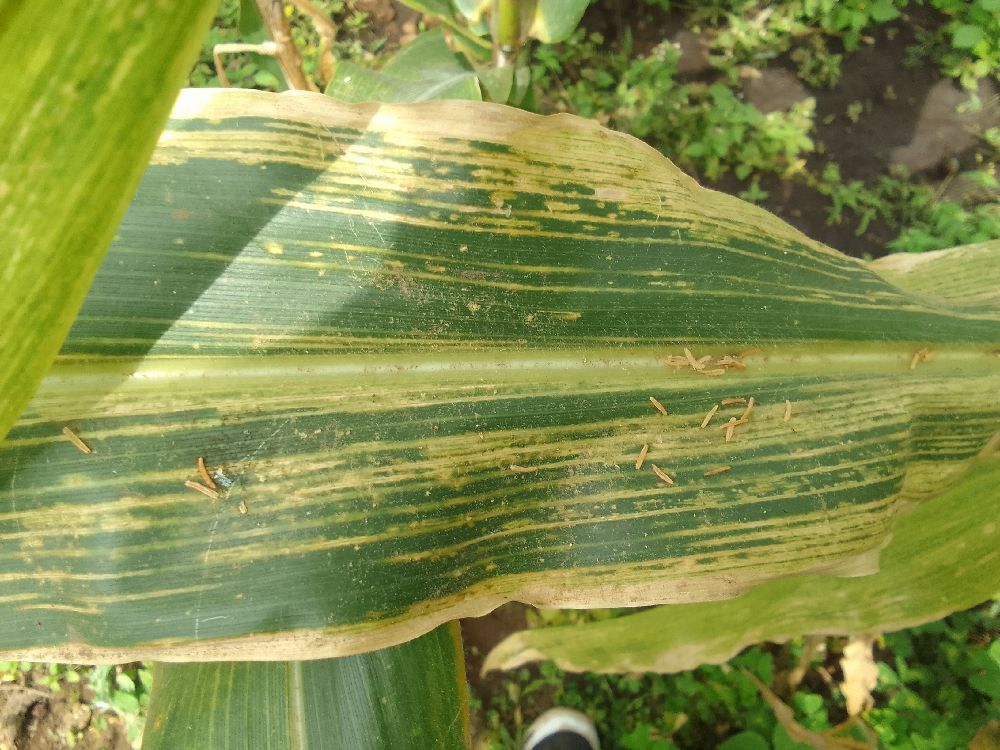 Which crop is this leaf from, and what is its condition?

maize, maize lethal necrosis
